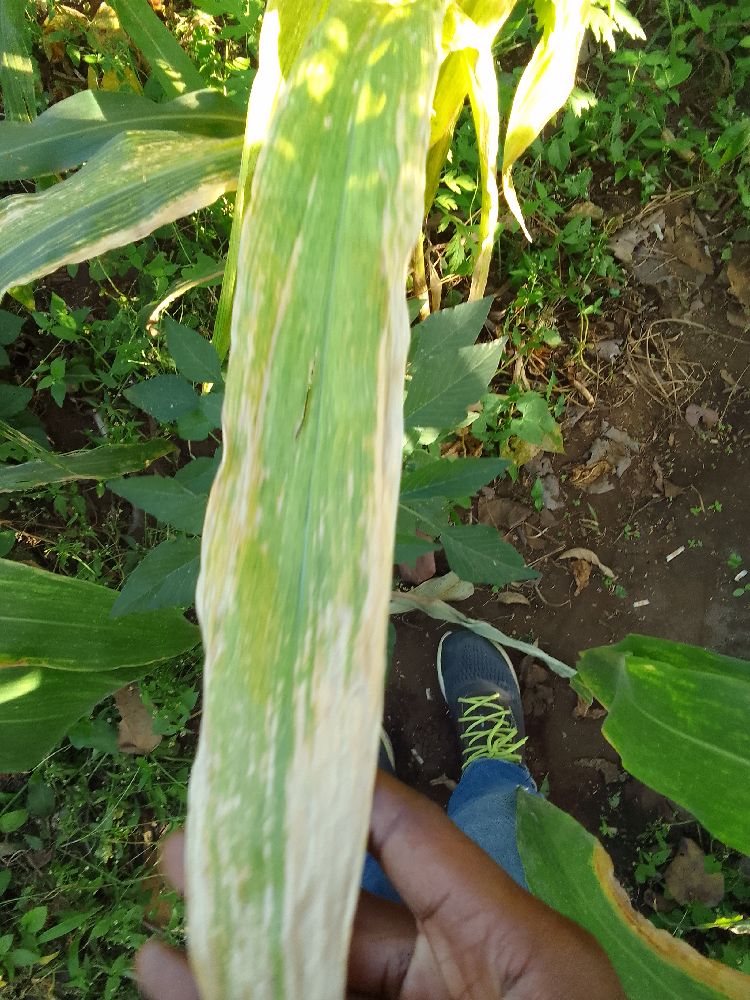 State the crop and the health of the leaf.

maize, maize lethal necrosis
